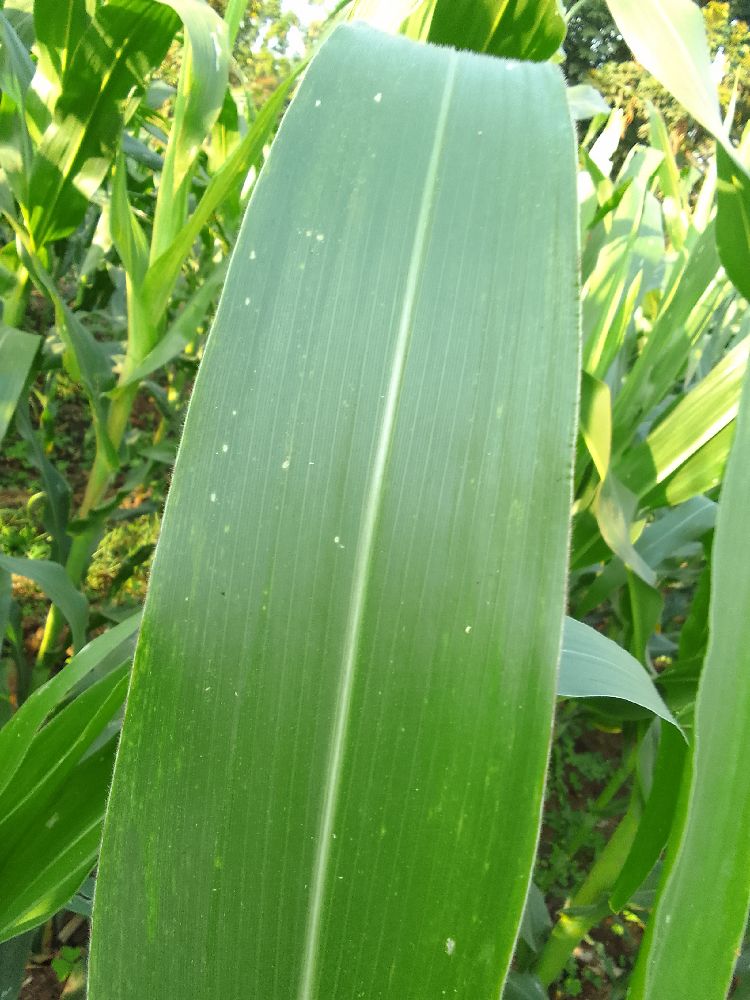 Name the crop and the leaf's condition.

maize, healthy
